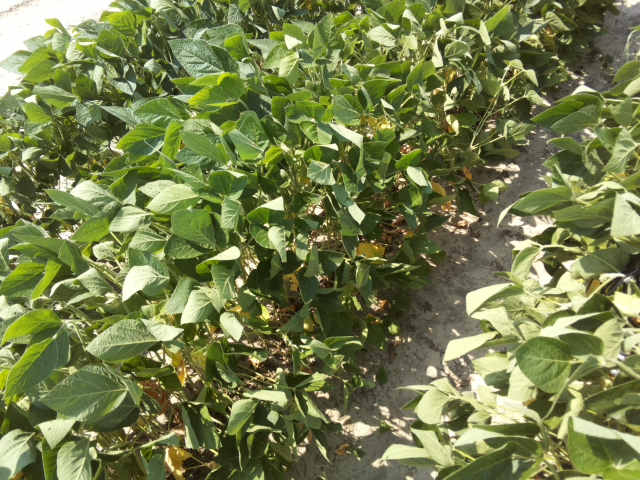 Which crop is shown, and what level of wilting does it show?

soybean, slight leaflet or petiole turgor loss in upper canopy
